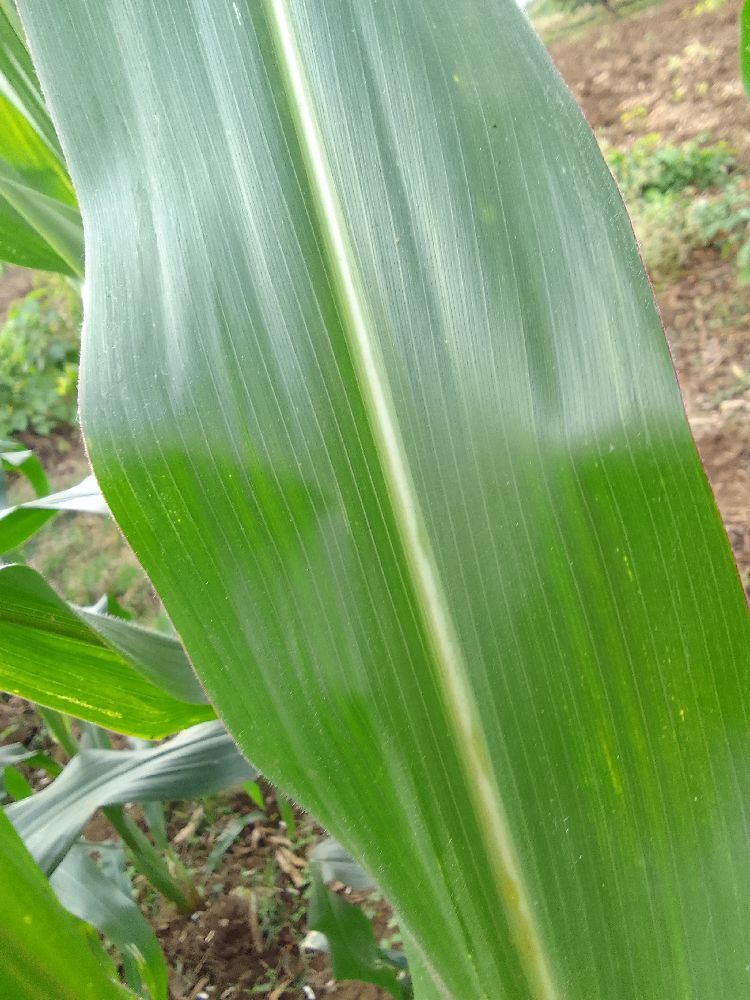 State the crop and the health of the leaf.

maize, healthy
